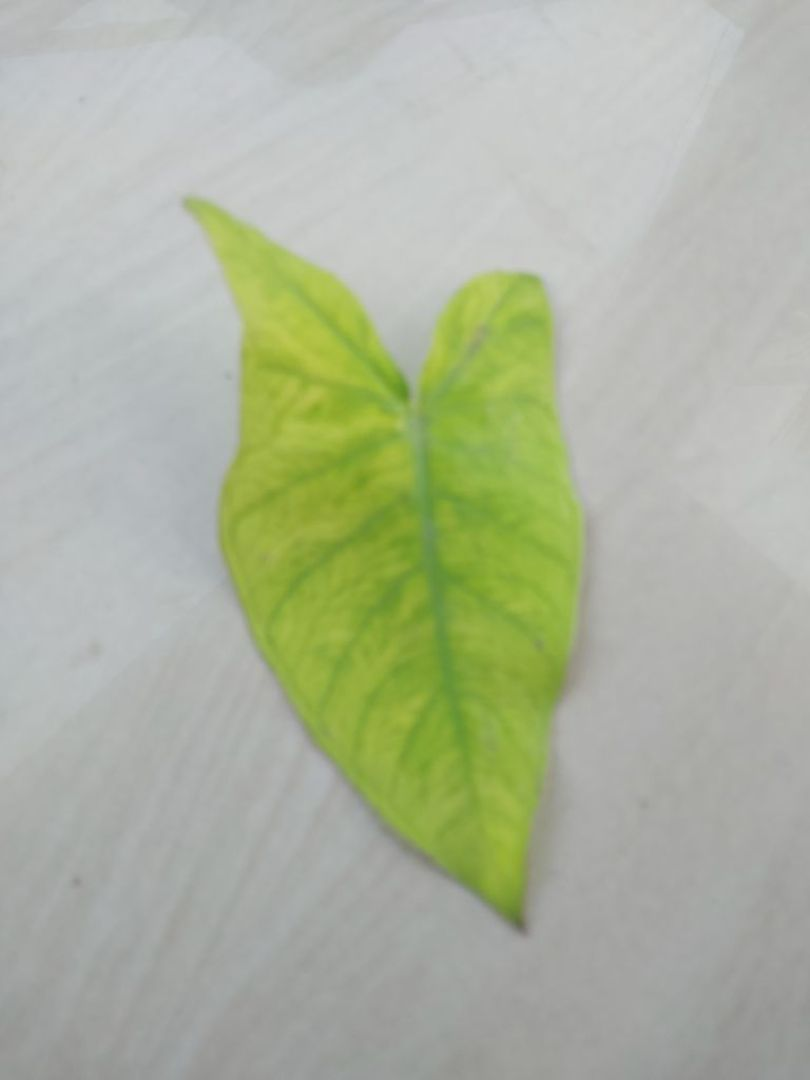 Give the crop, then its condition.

taro, mosaic
